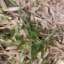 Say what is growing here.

grass
